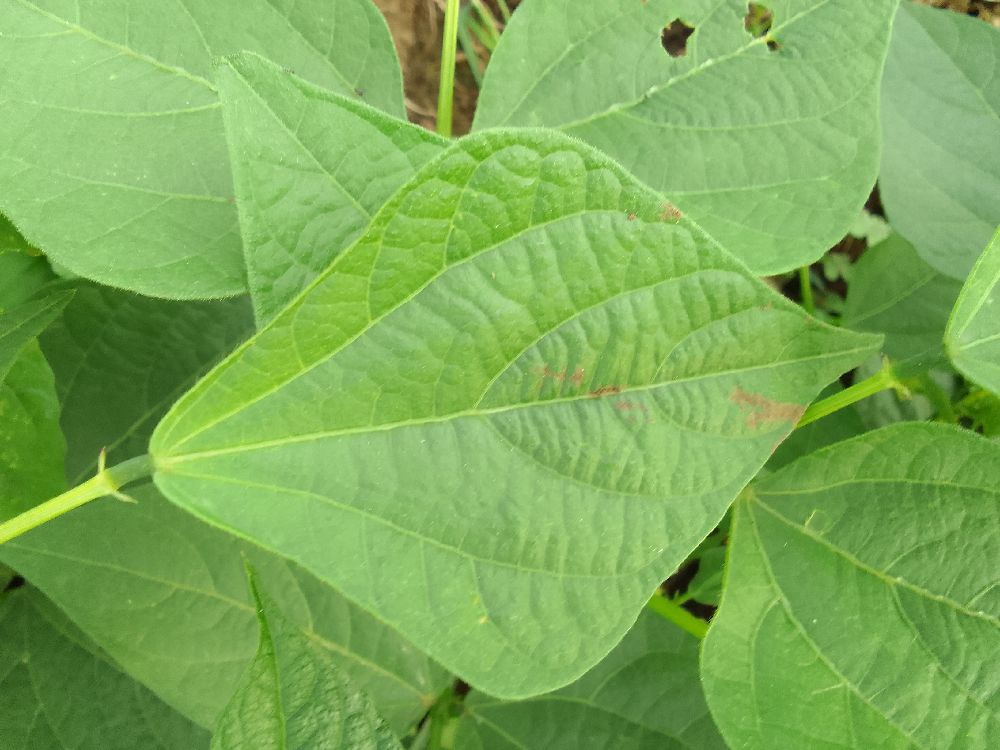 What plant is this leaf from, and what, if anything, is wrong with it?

common bean, healthy
